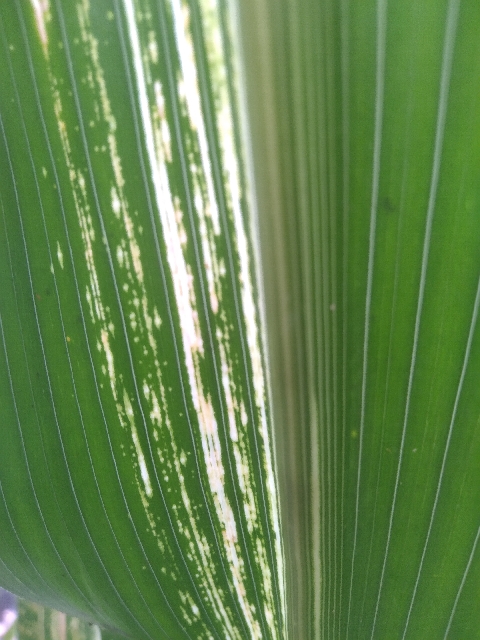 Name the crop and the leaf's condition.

maize, maize streak virus
